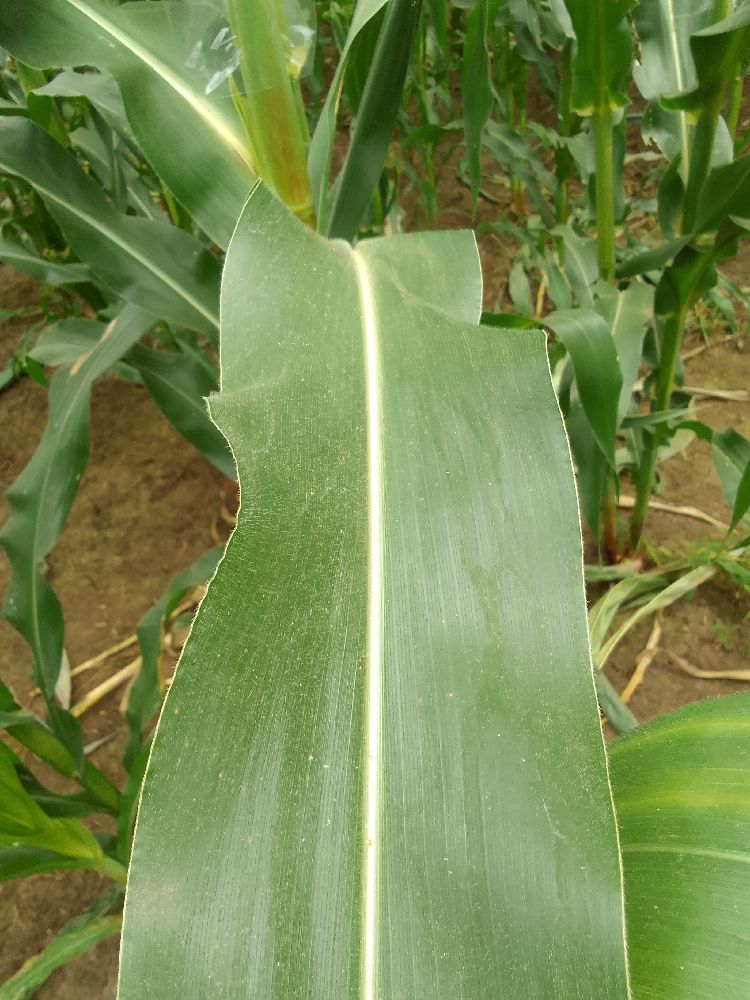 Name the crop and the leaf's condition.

maize, healthy
